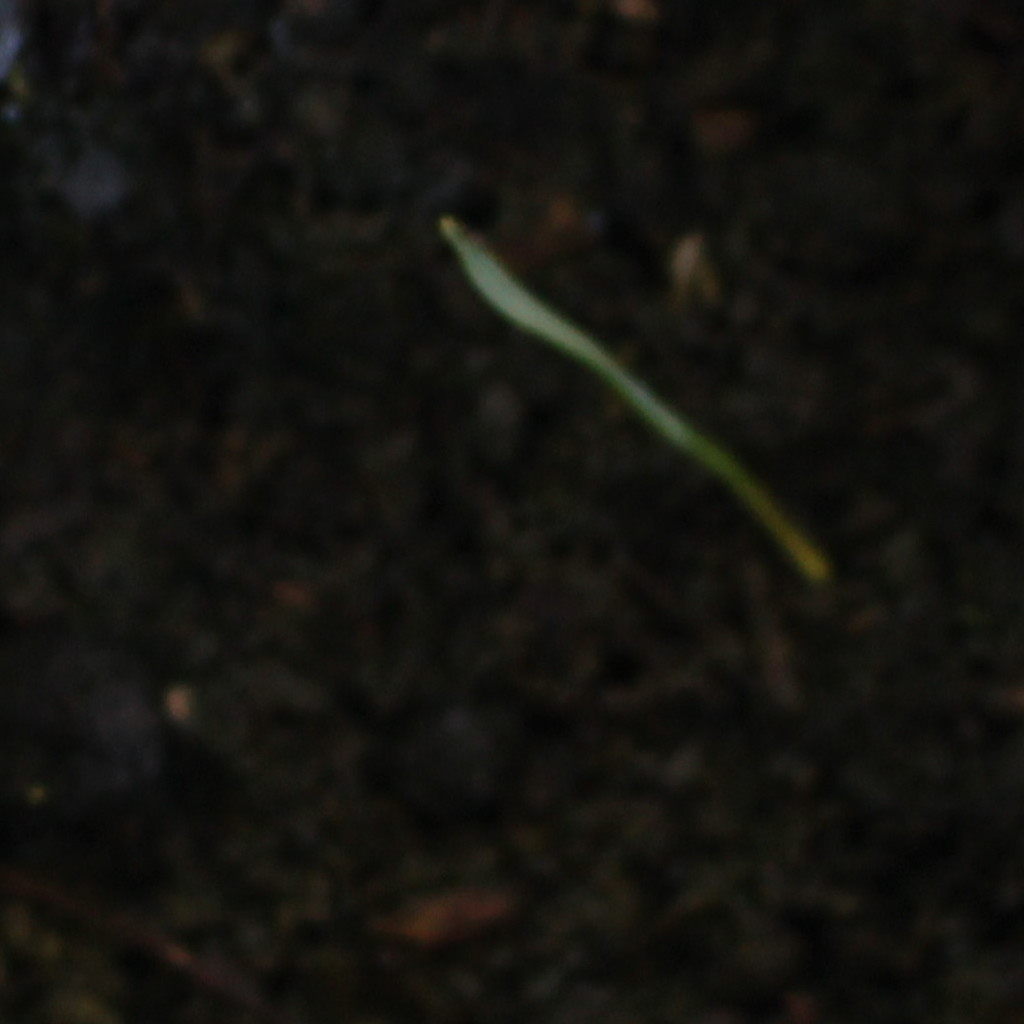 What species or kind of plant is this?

Lolium multiflorum
